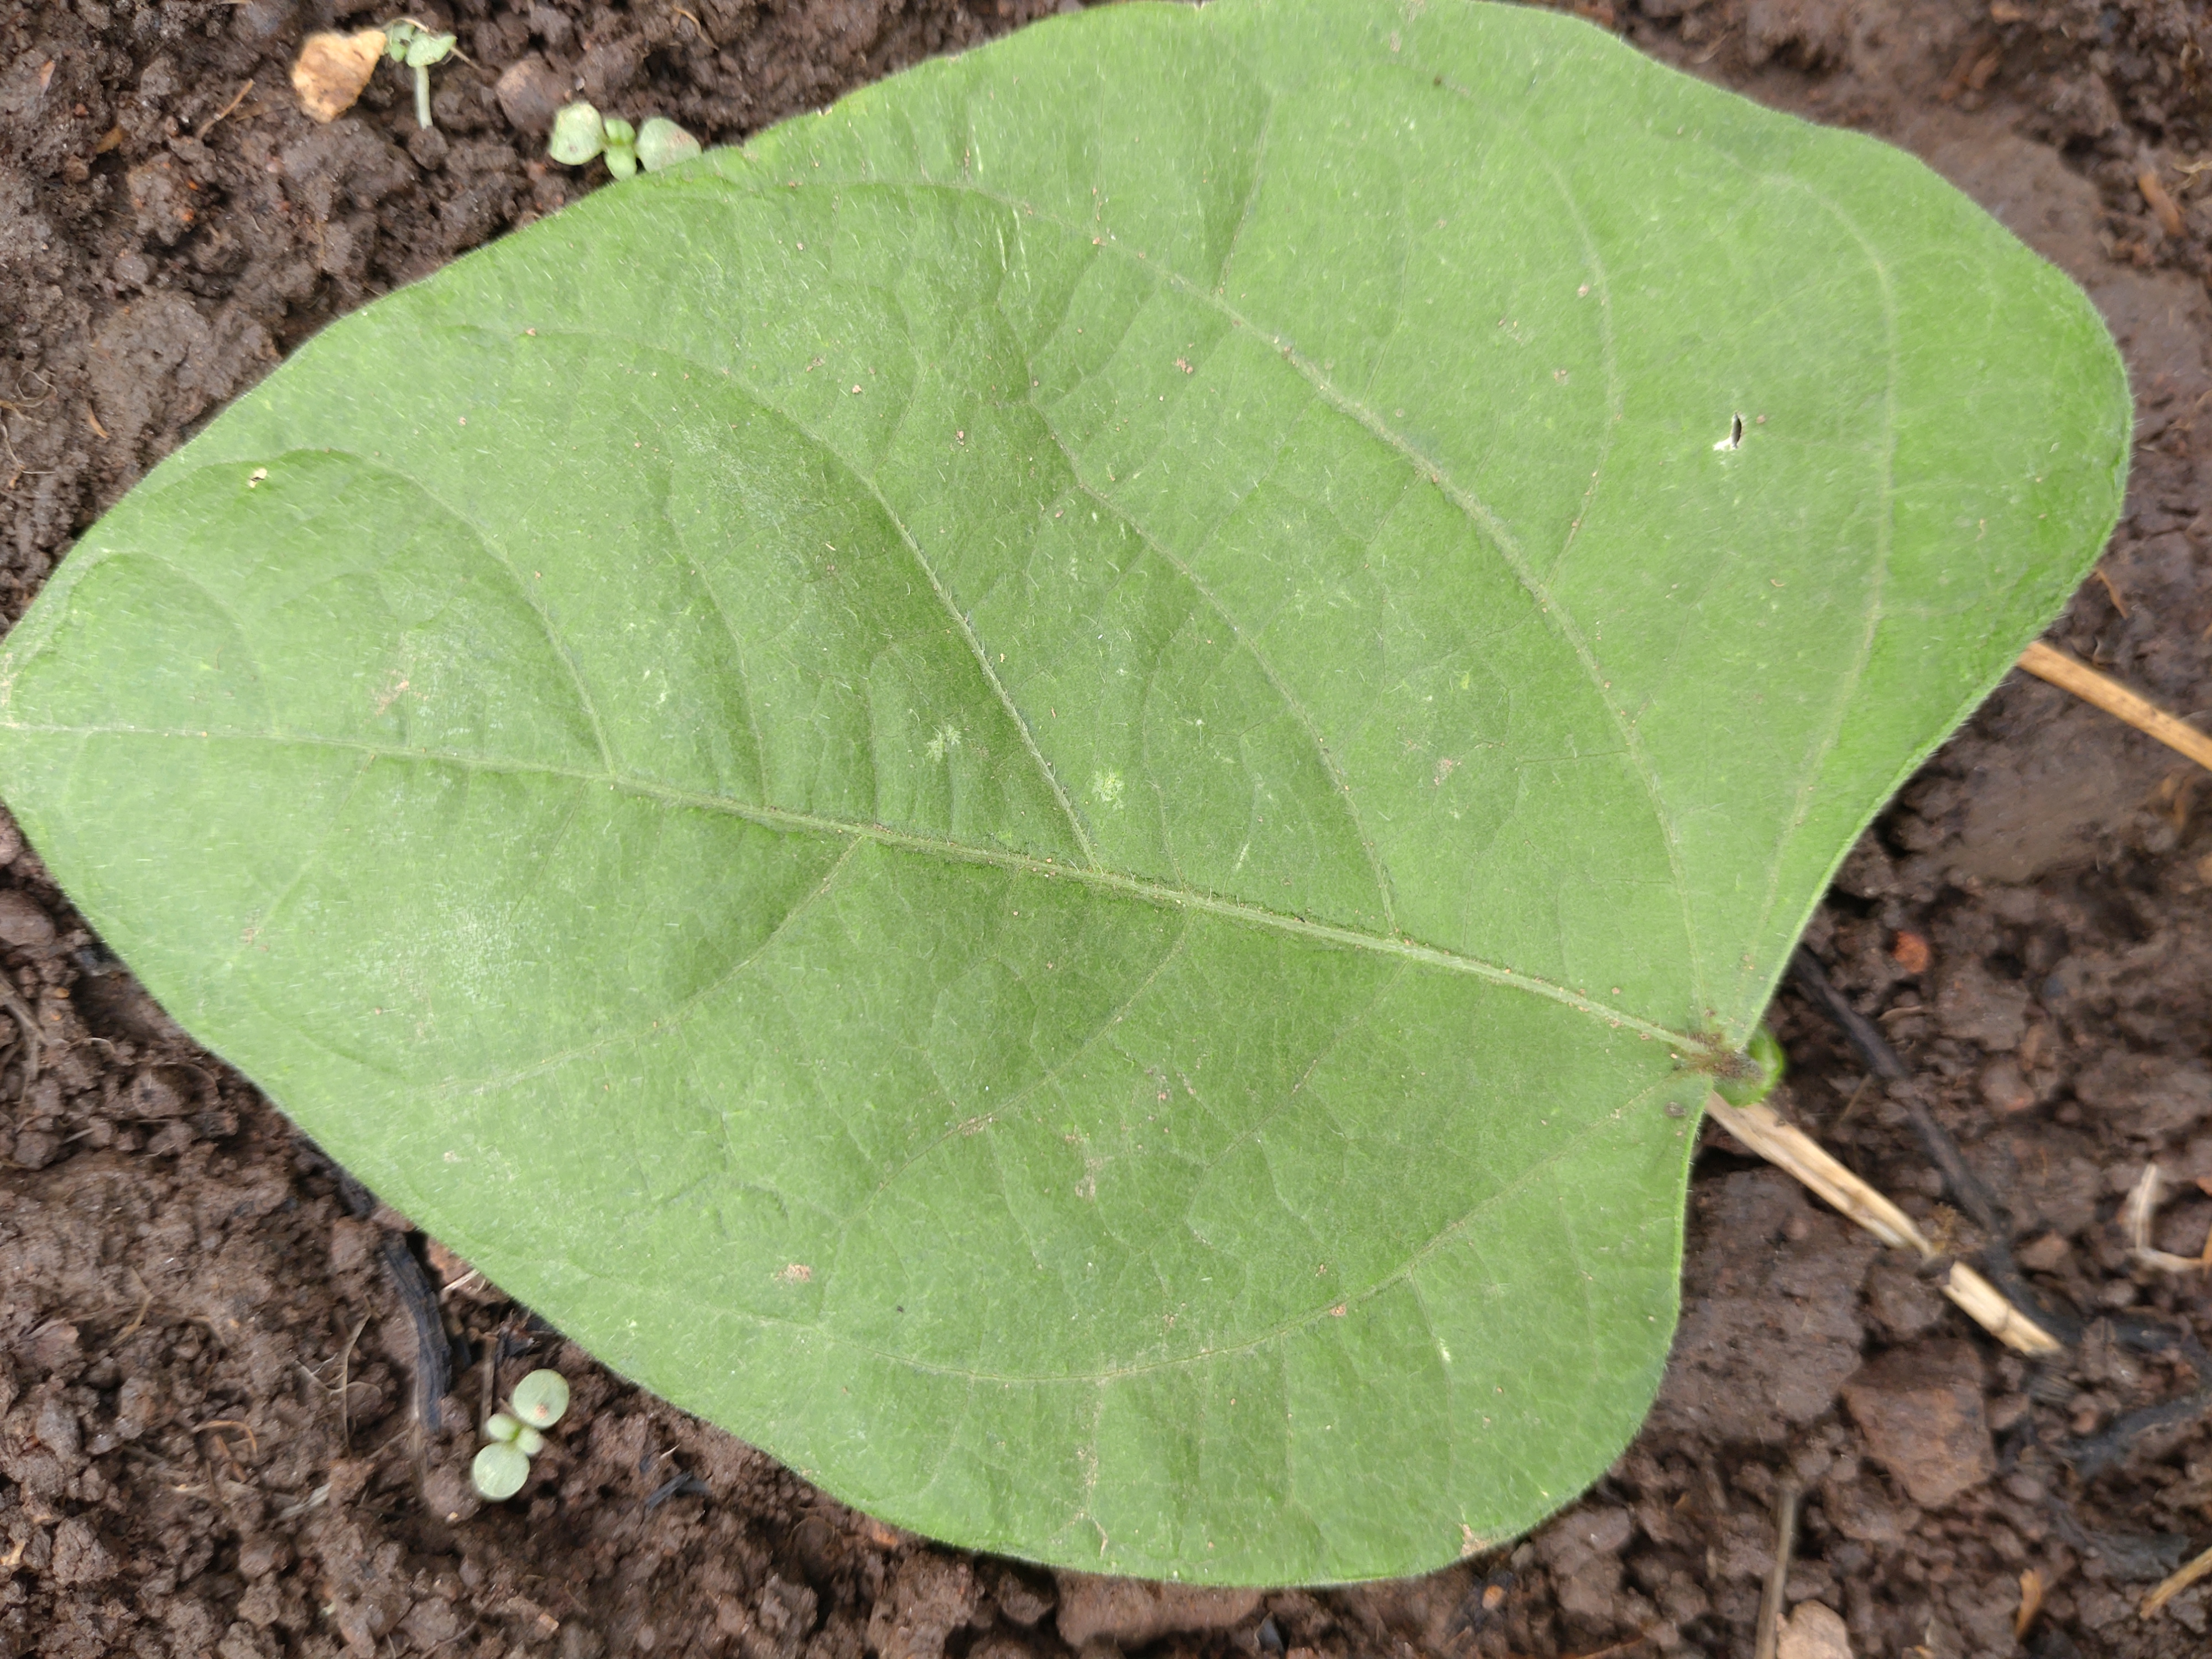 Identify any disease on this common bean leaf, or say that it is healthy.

healthy
